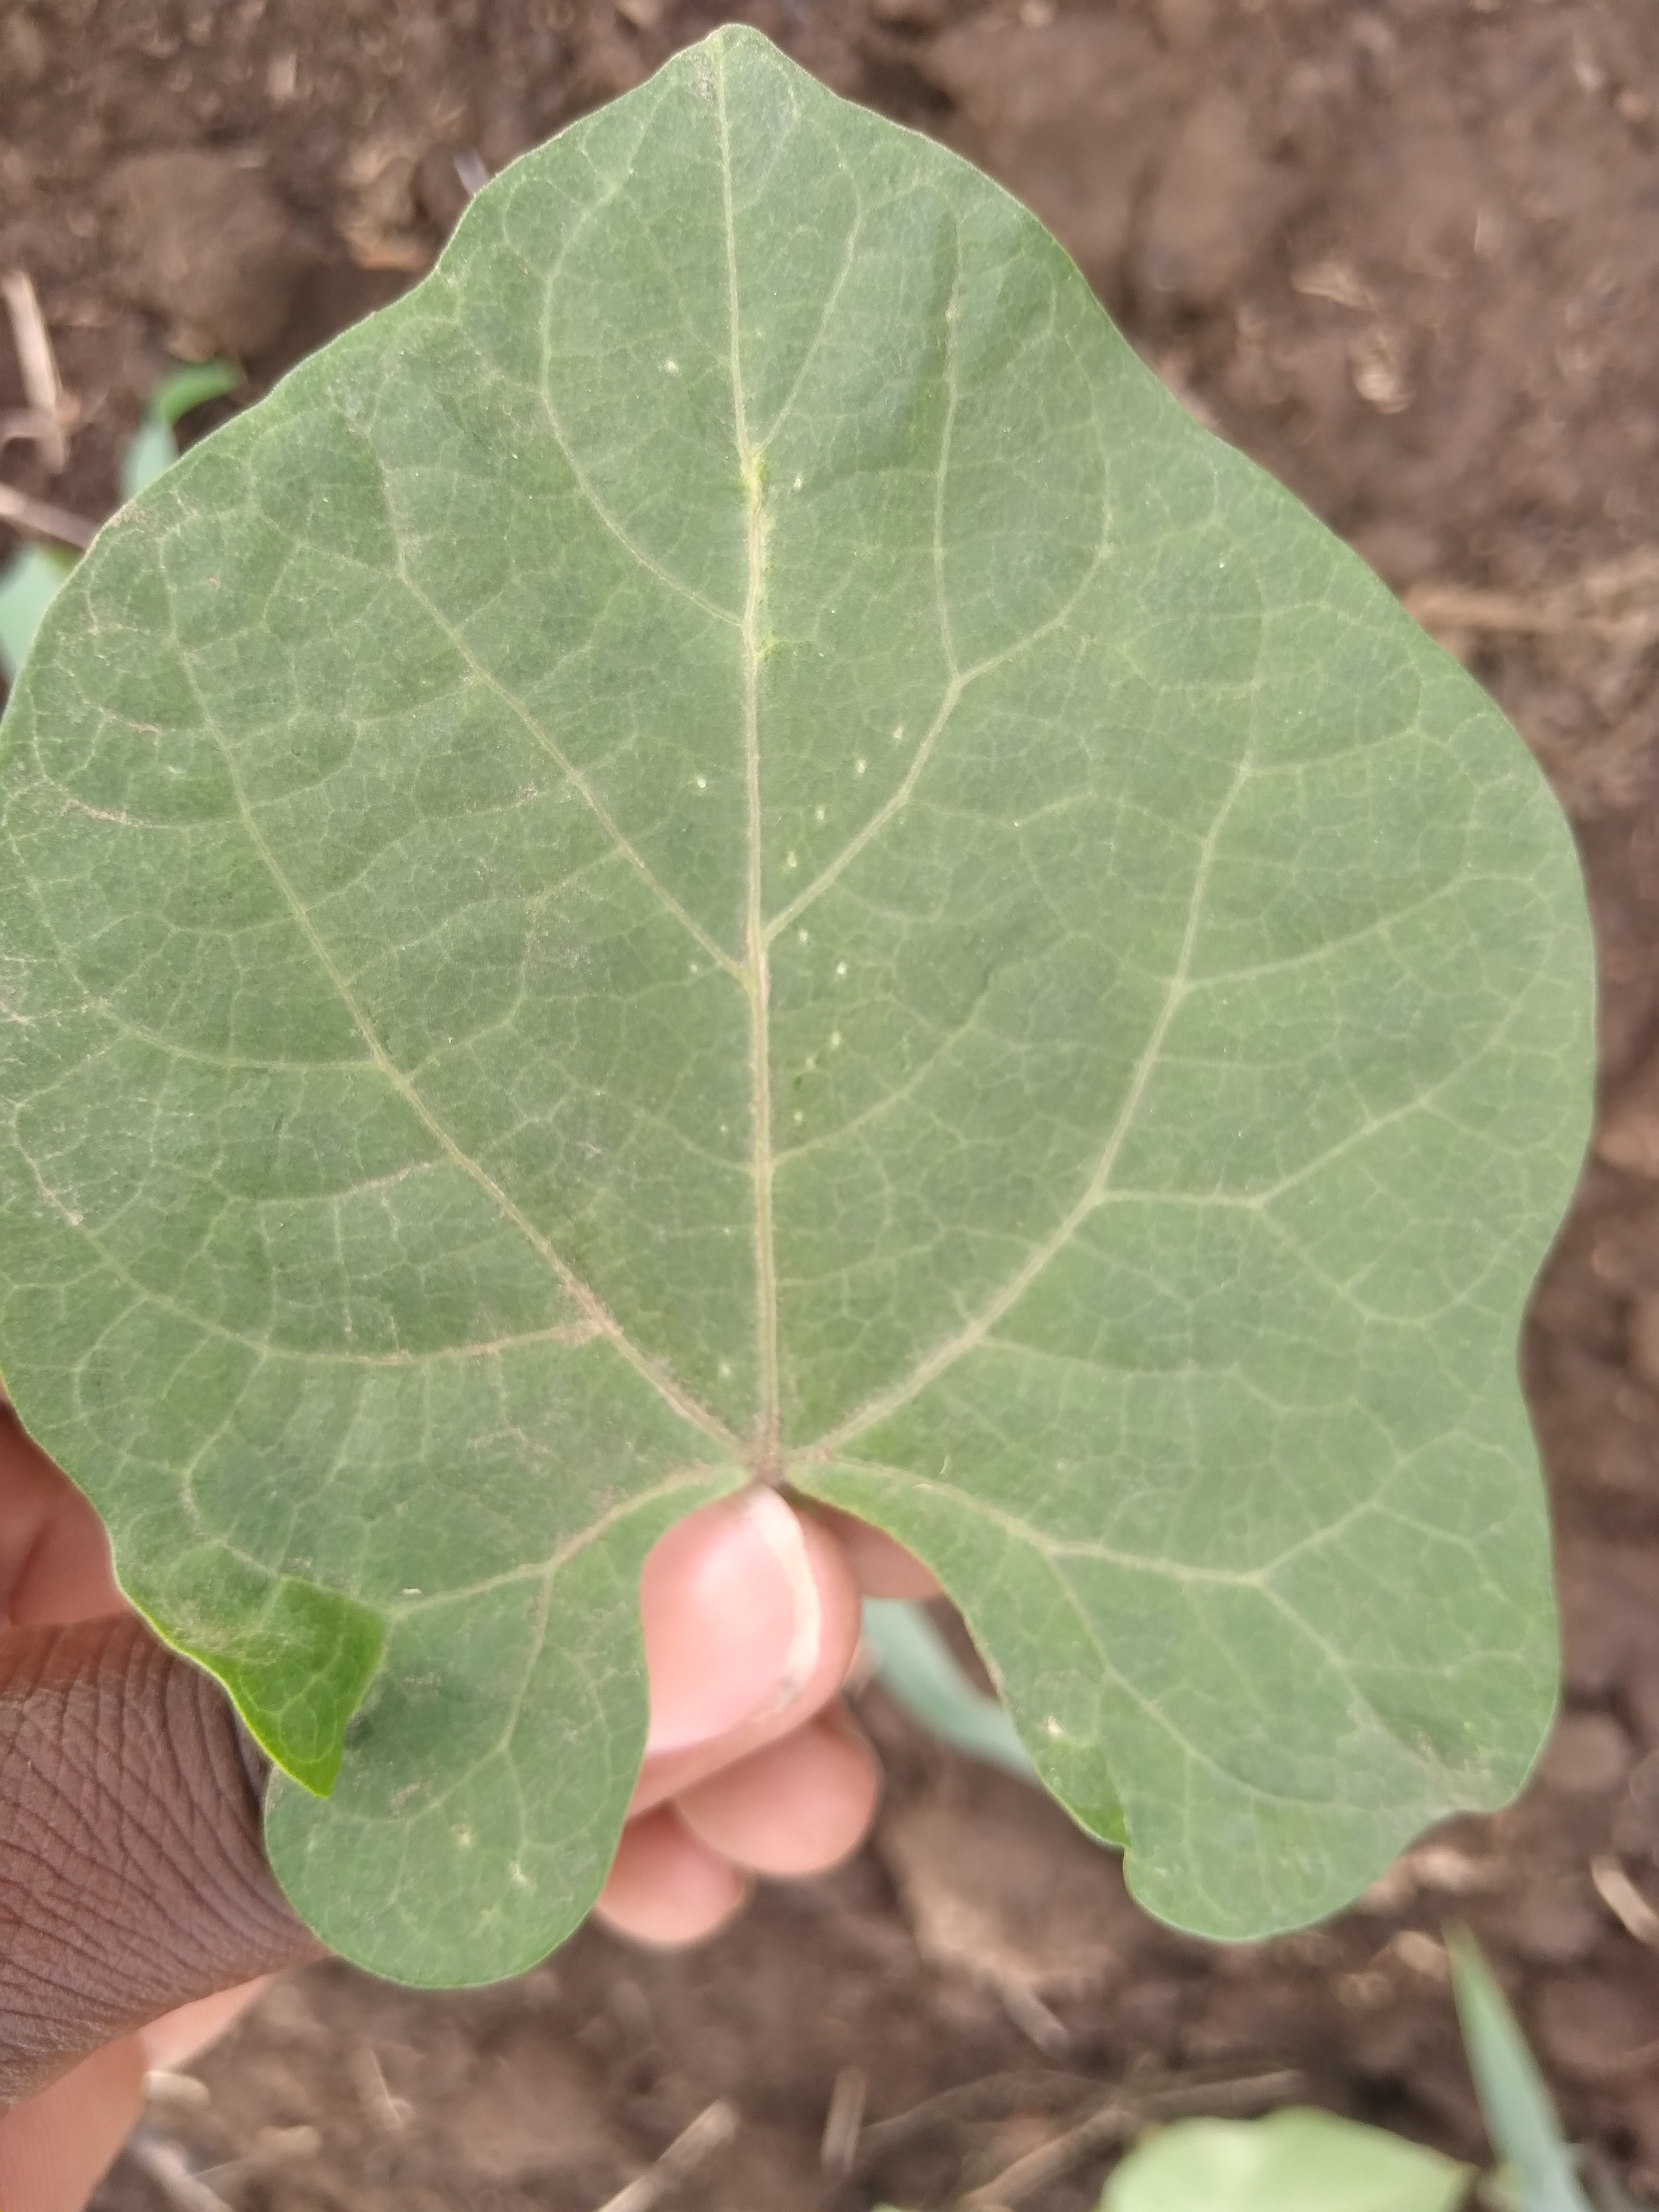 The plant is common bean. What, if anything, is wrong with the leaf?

healthy
